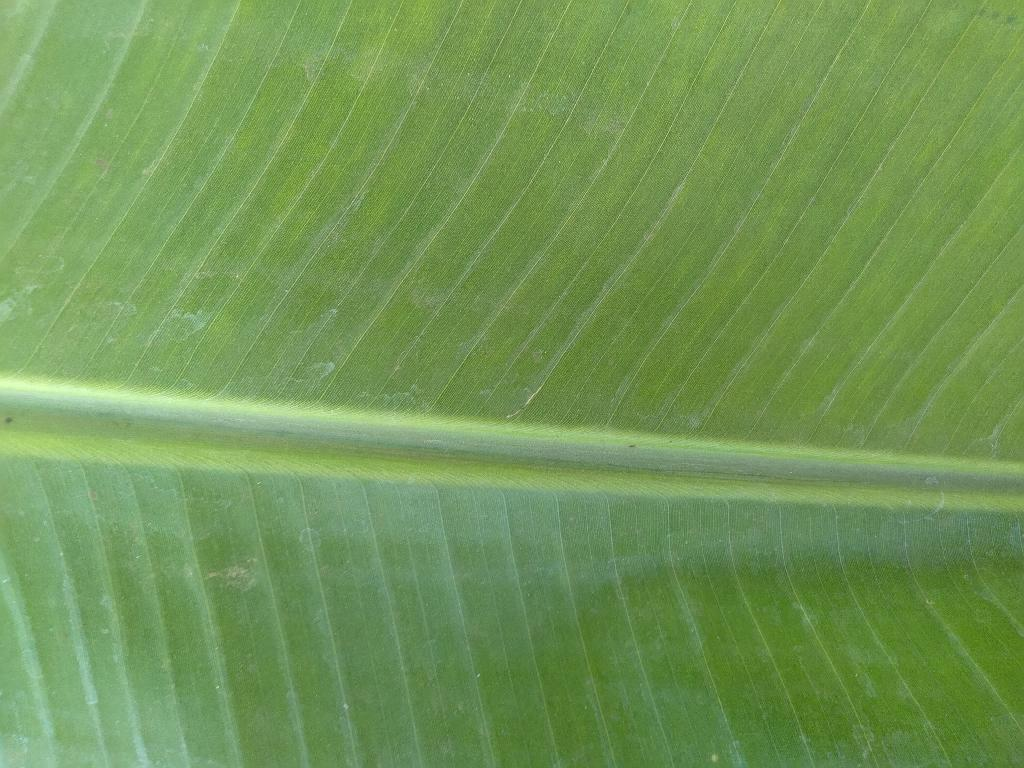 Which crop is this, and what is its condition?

banana, healthy
